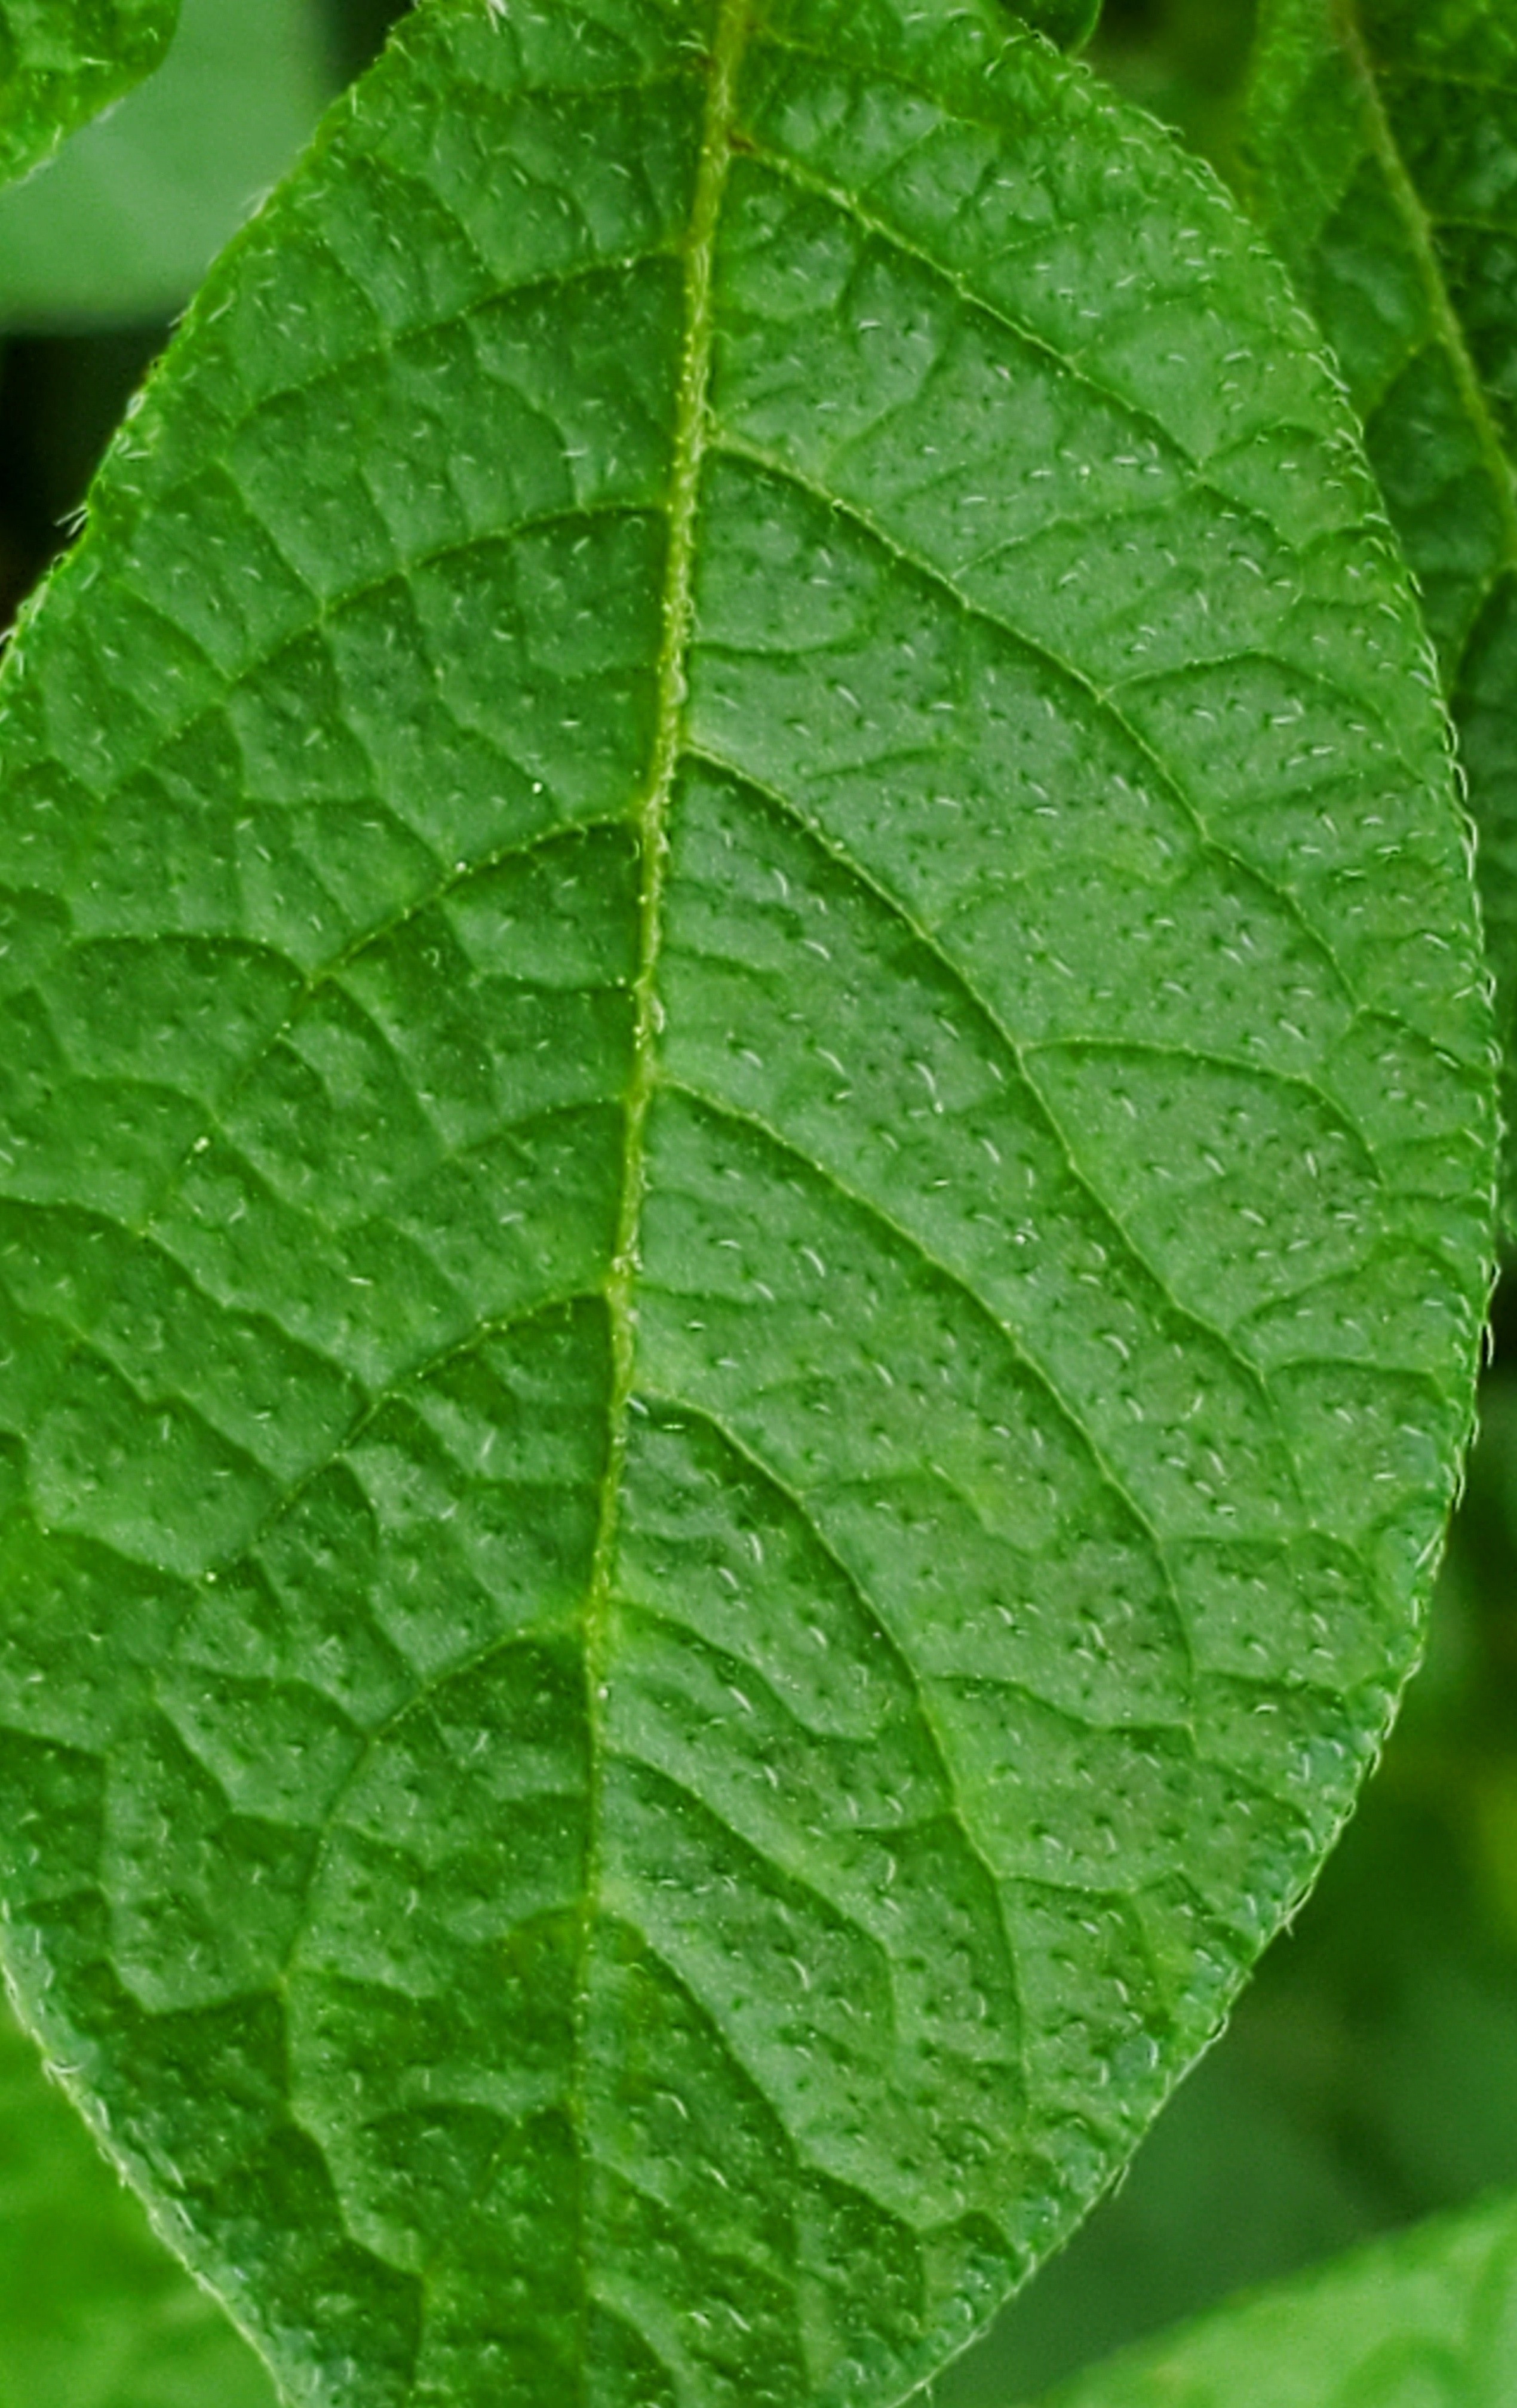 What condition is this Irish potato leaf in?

healthy
